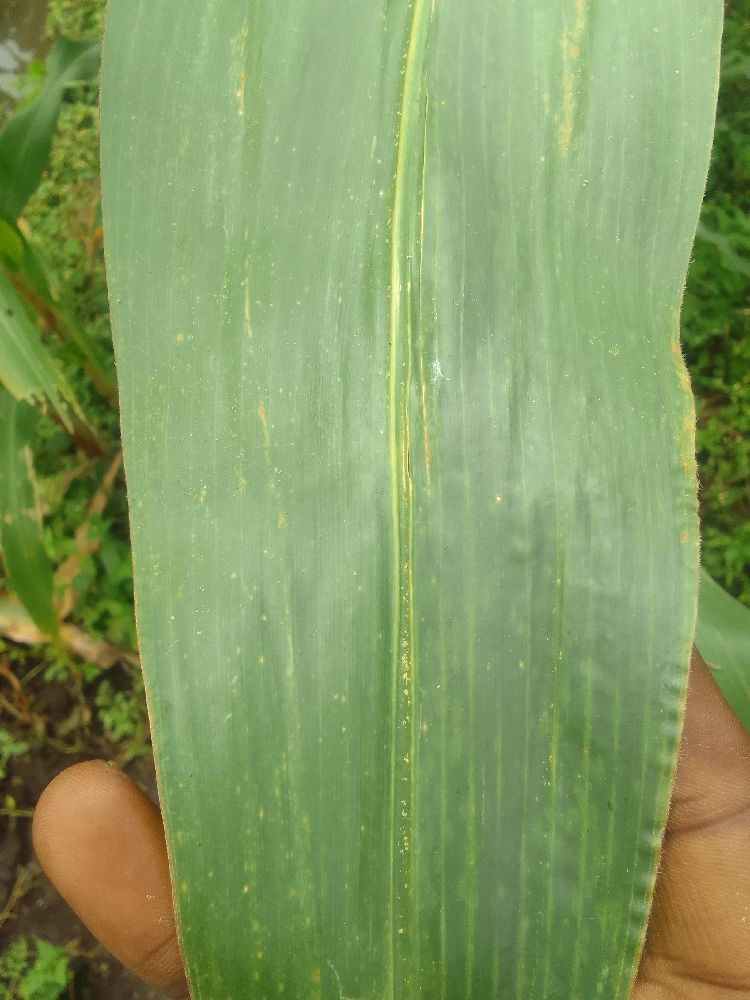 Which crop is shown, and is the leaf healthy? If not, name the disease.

maize, healthy
